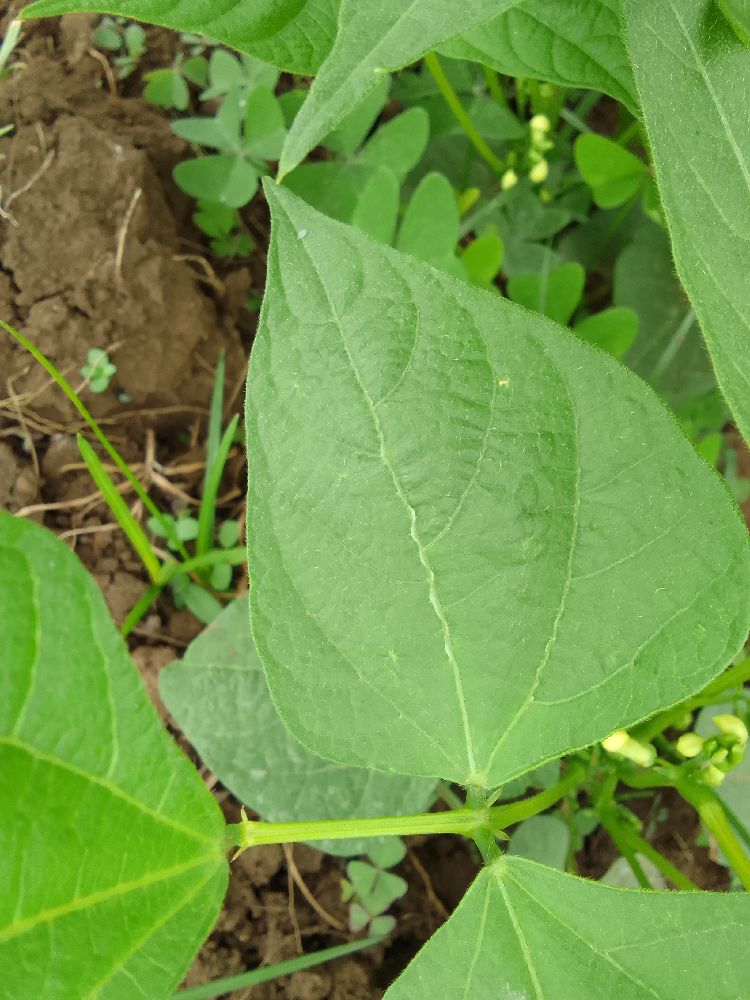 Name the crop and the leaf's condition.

common bean, healthy
